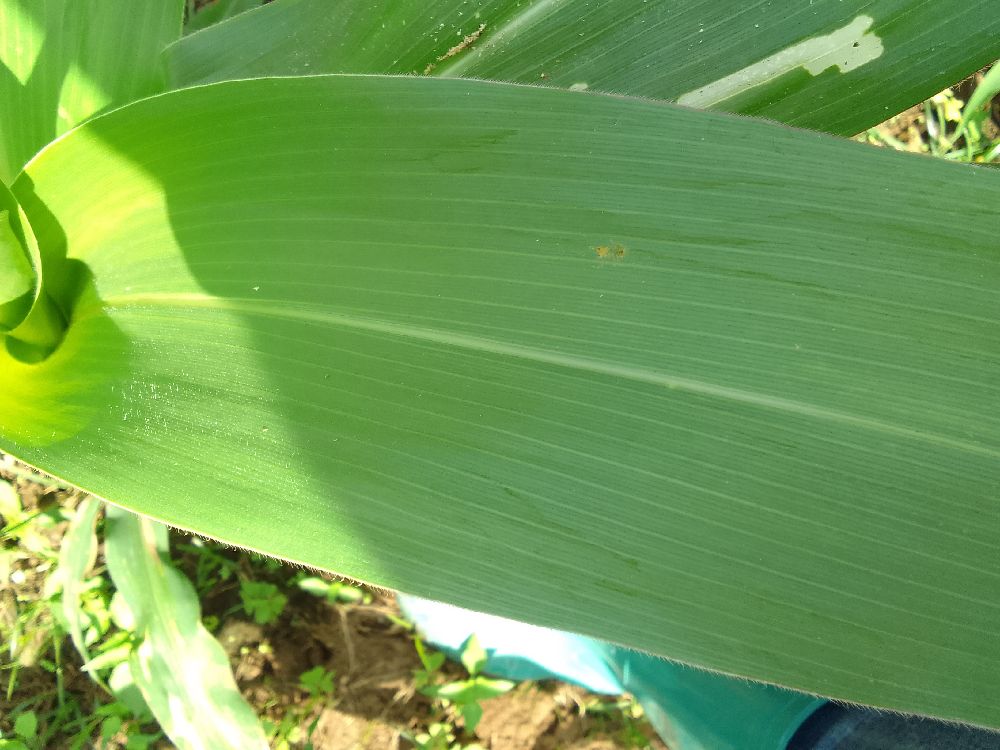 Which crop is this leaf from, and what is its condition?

maize, healthy
